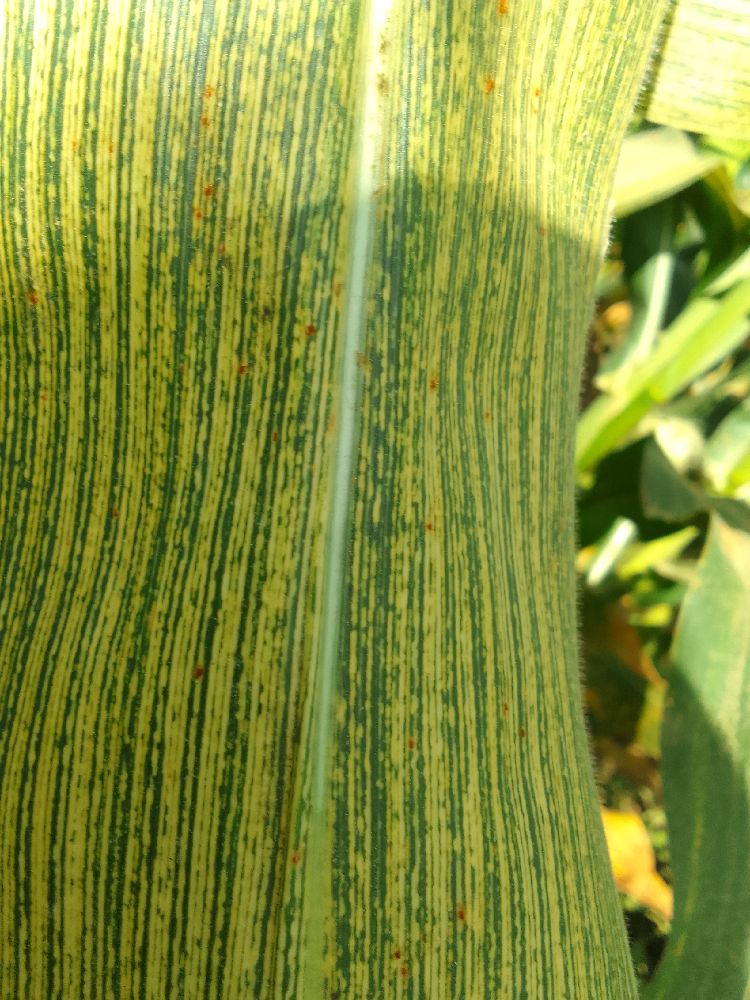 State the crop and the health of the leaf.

maize, maize streak virus
